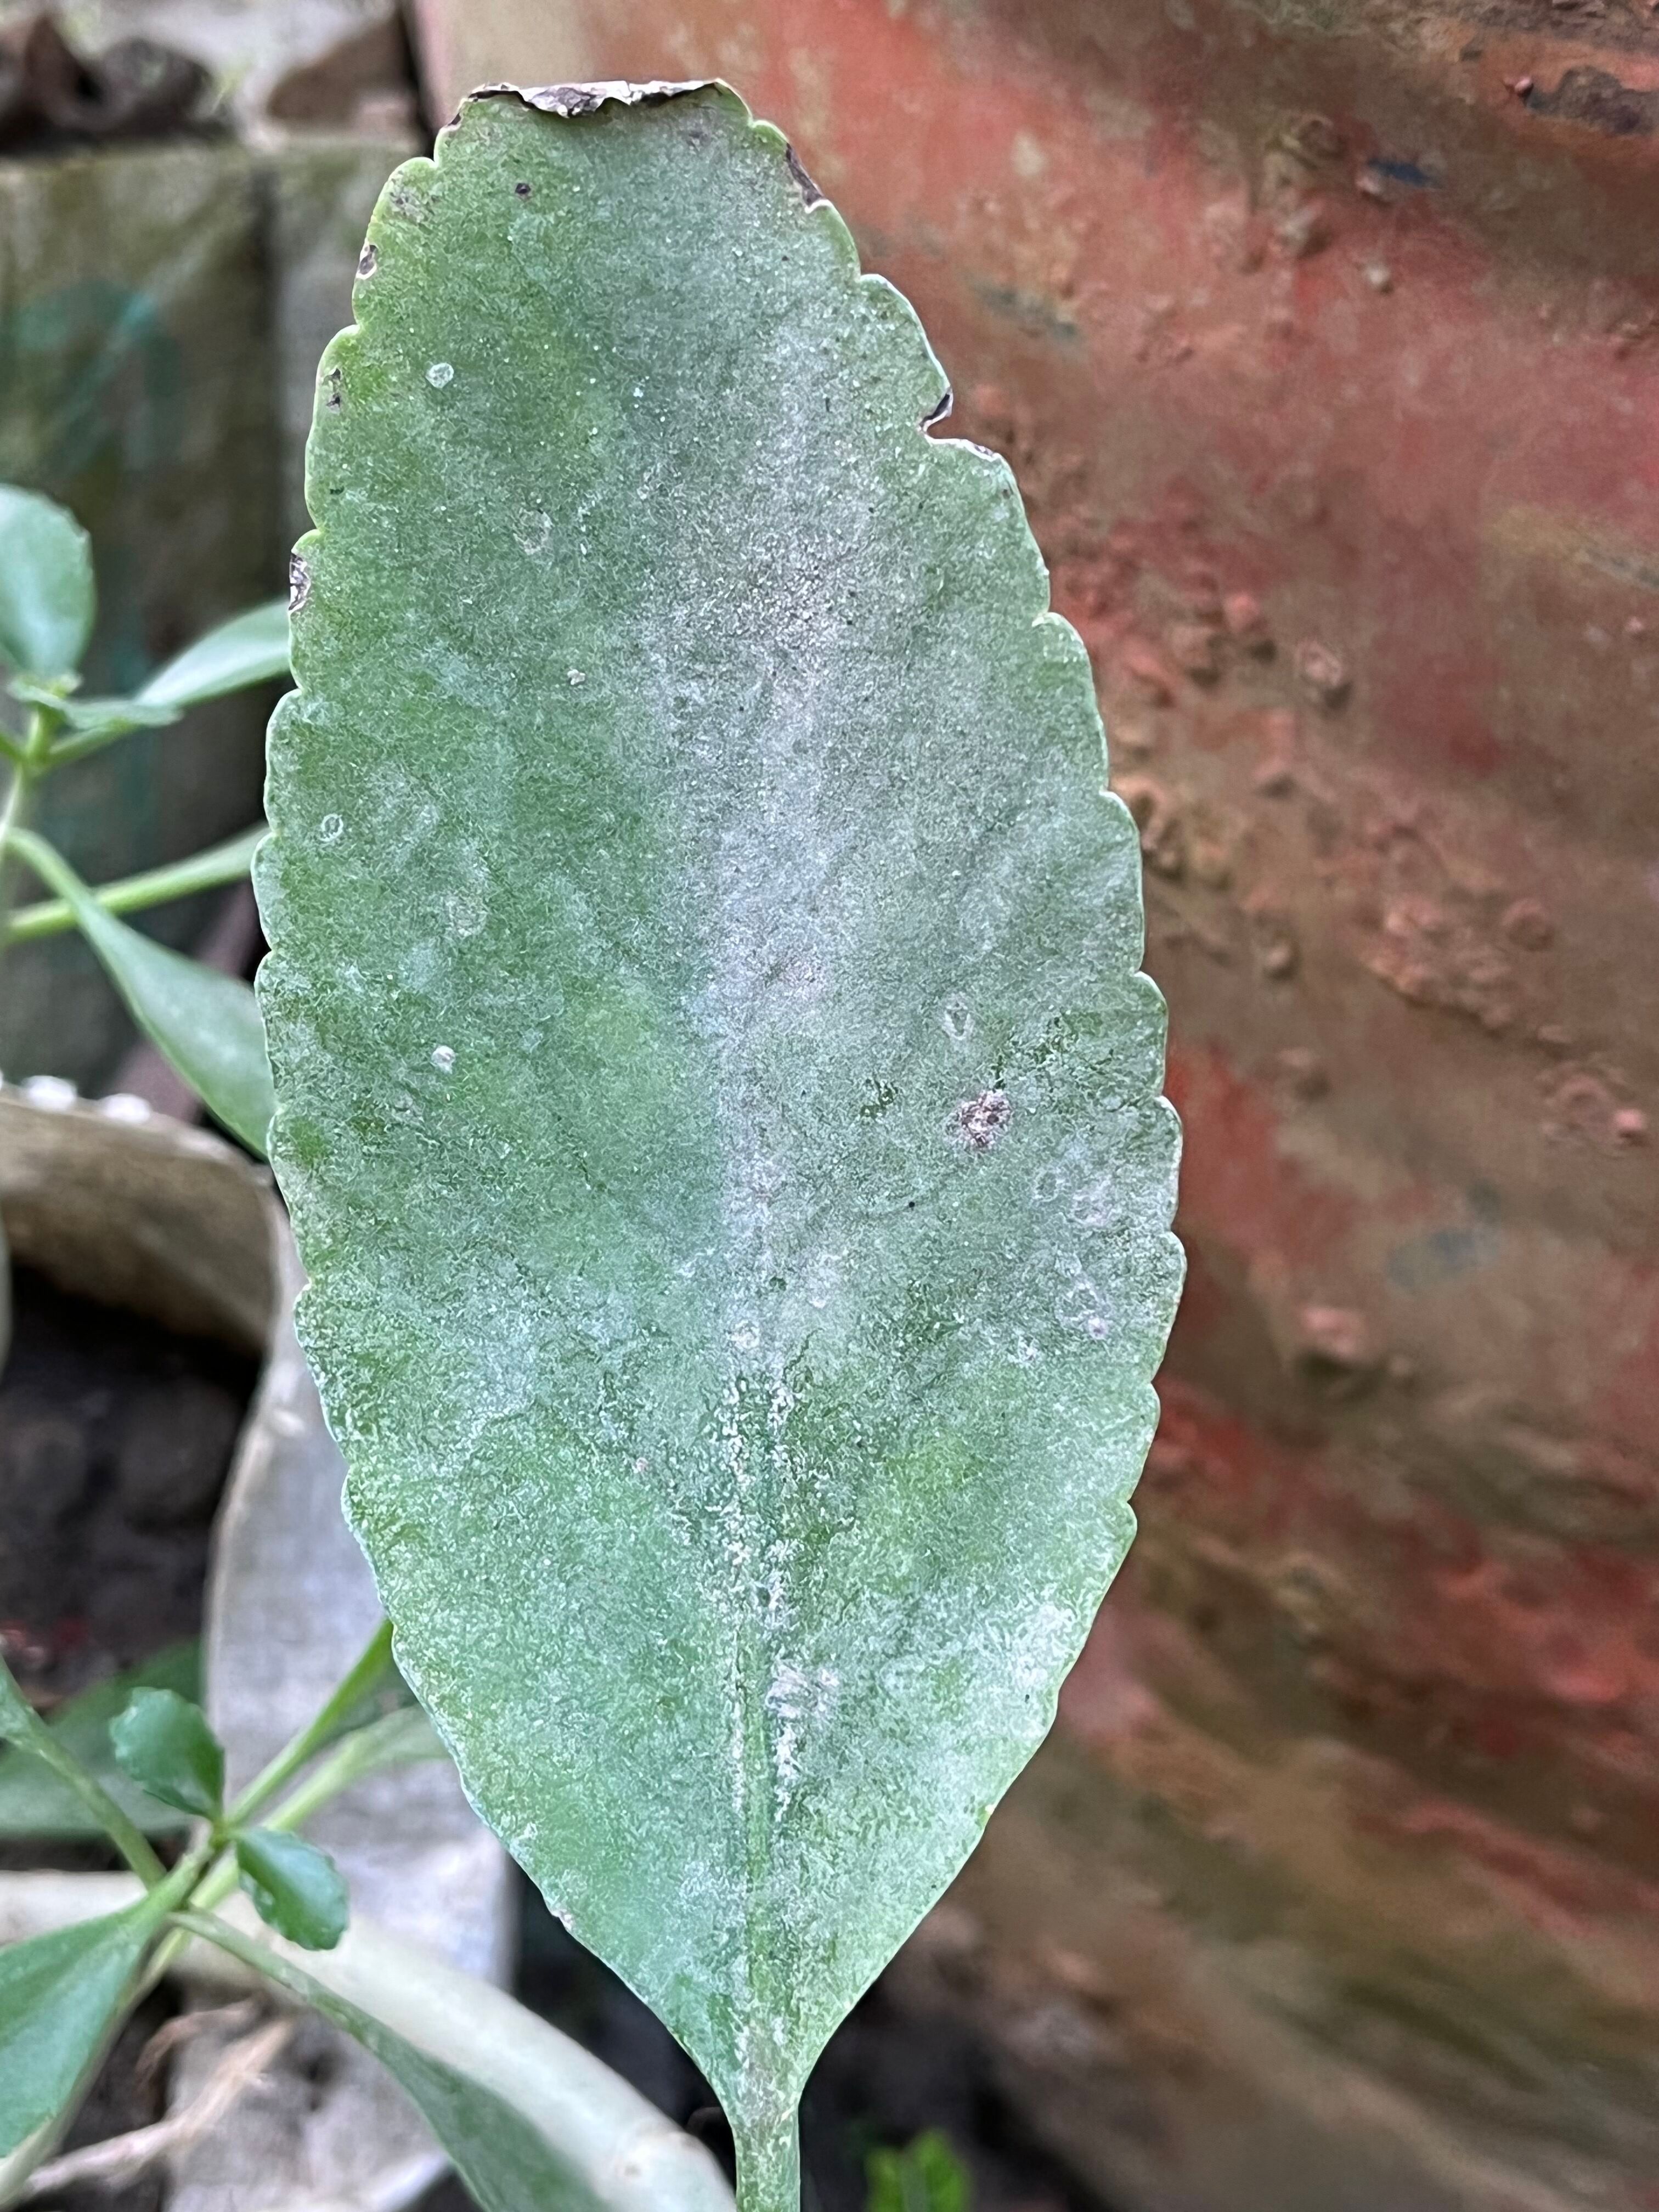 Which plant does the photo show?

pathorkuci
